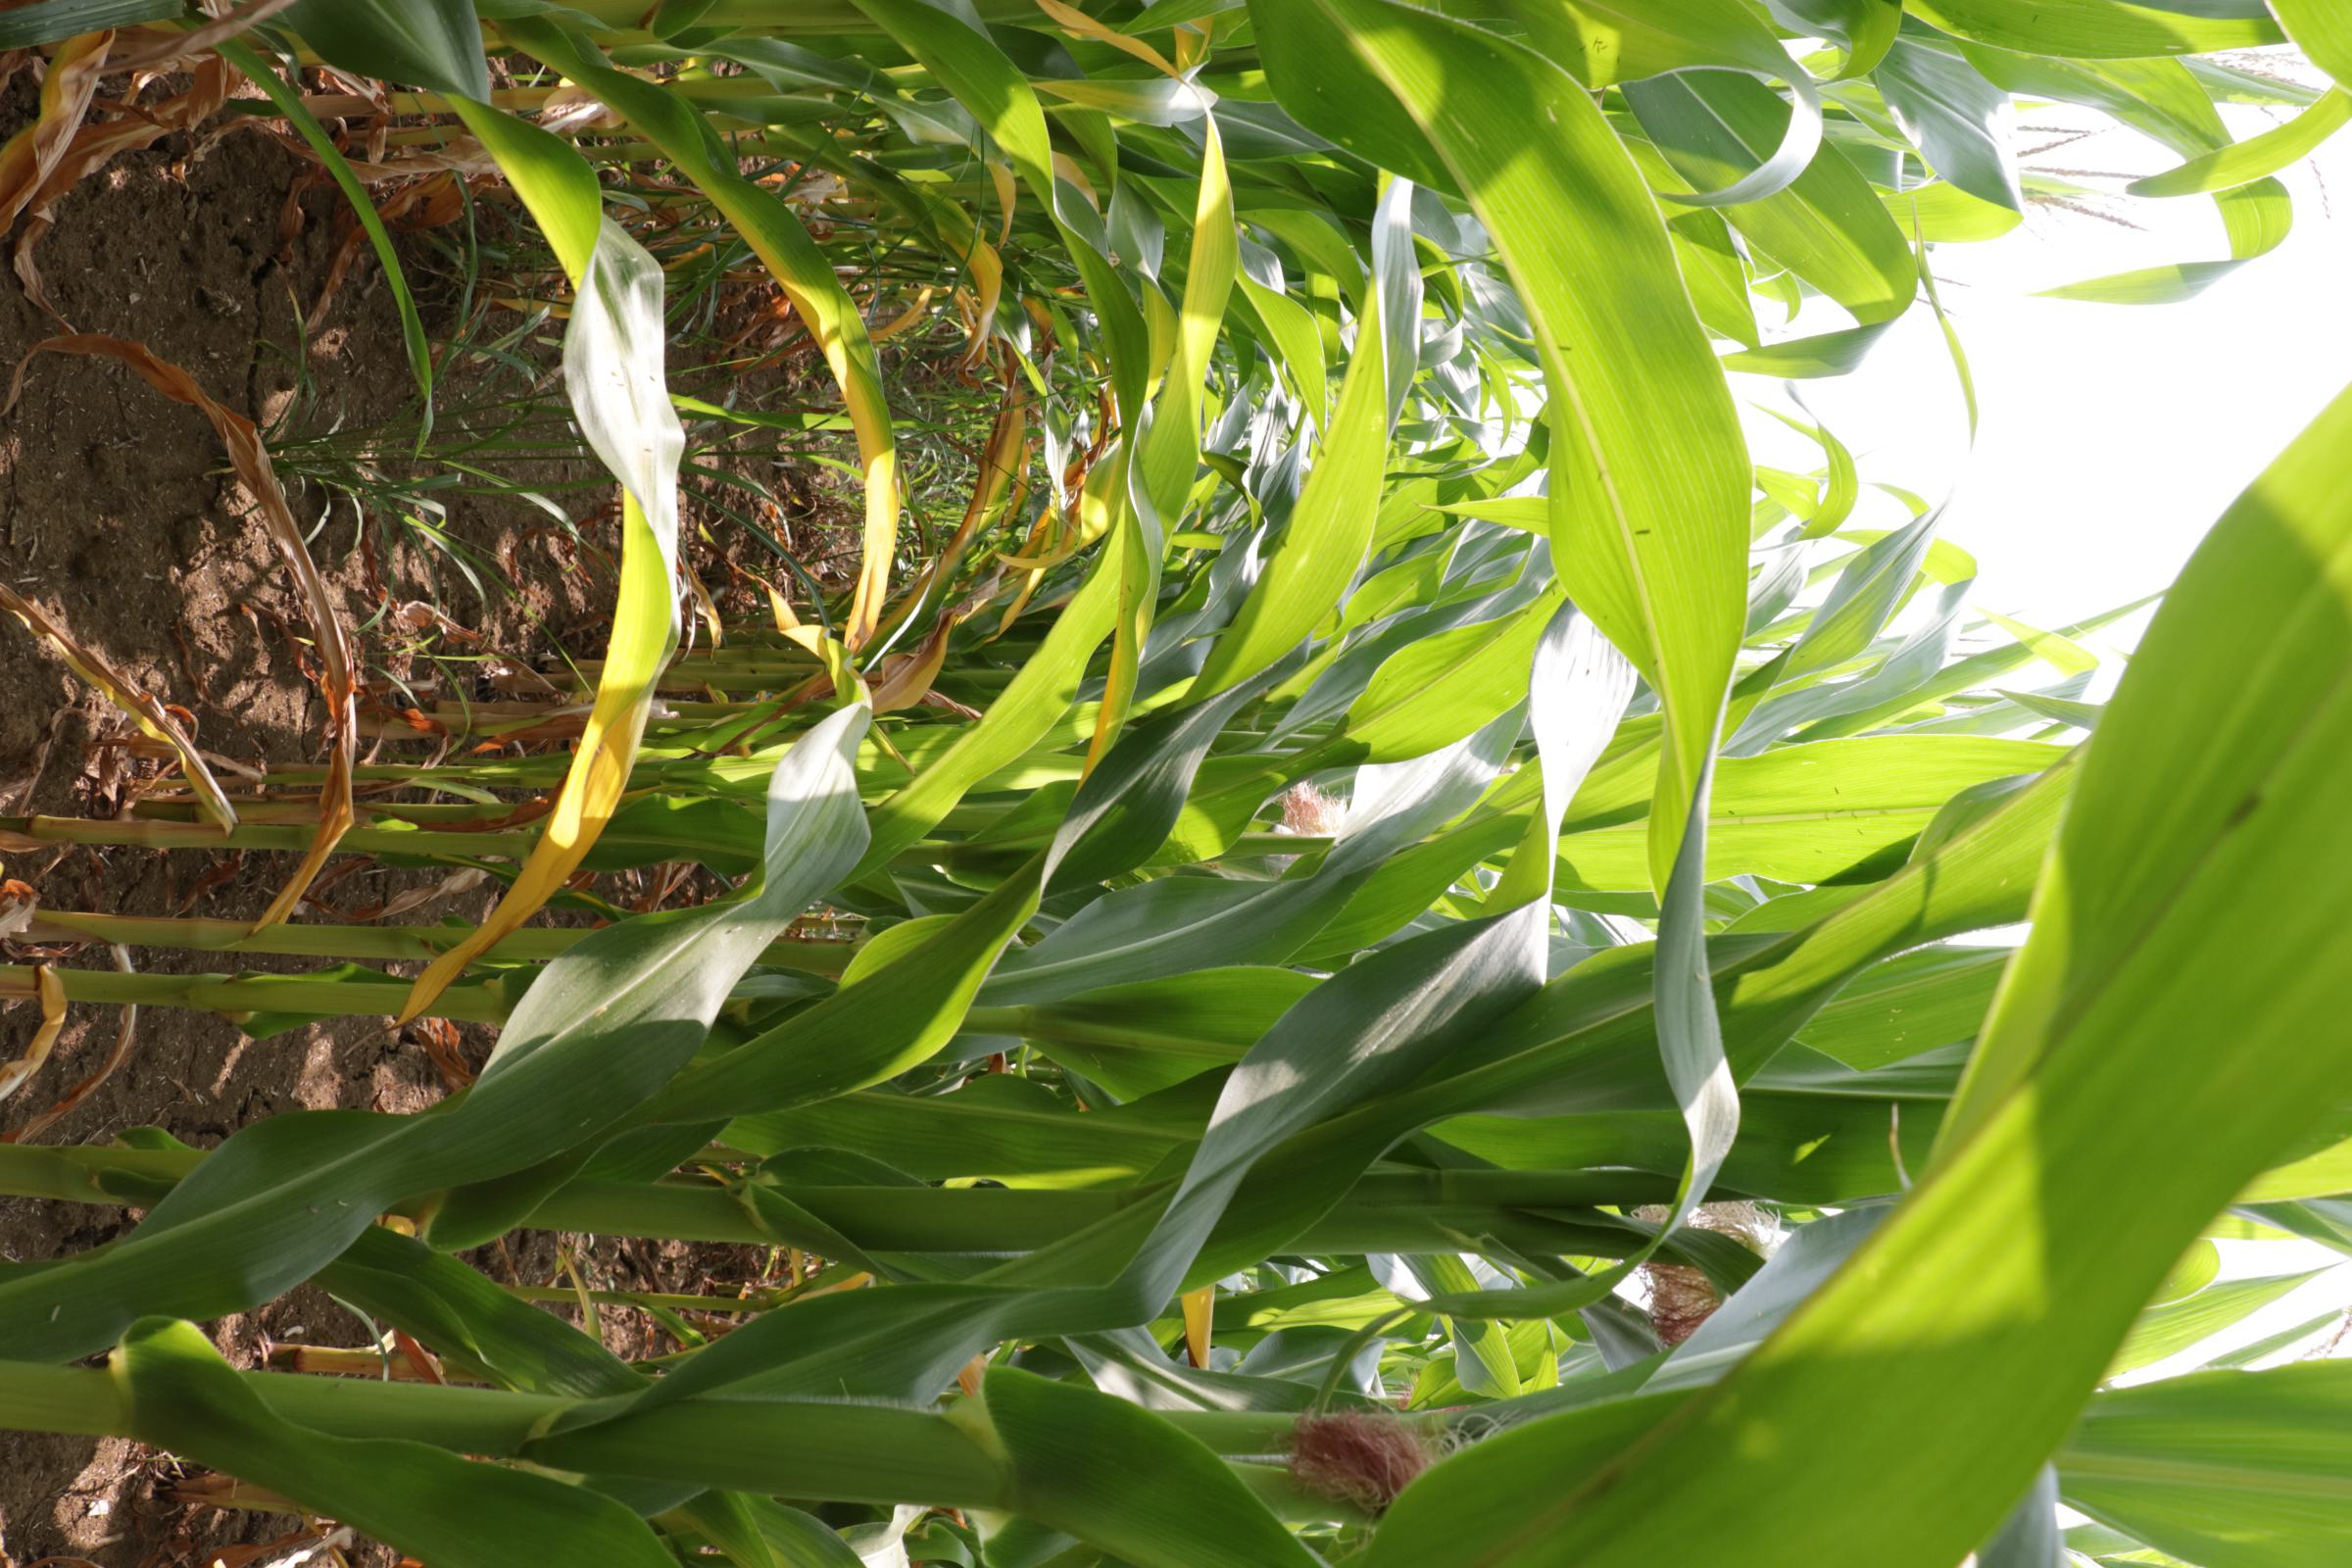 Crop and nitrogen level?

maize, no added nitrogen
